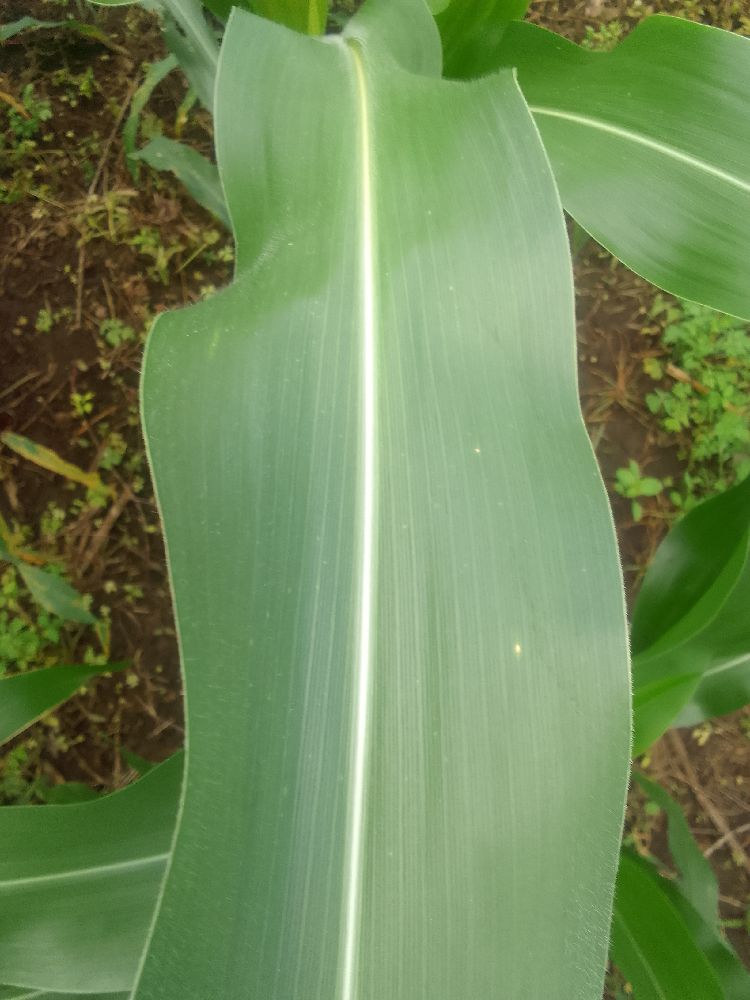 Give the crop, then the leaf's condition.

maize, healthy
